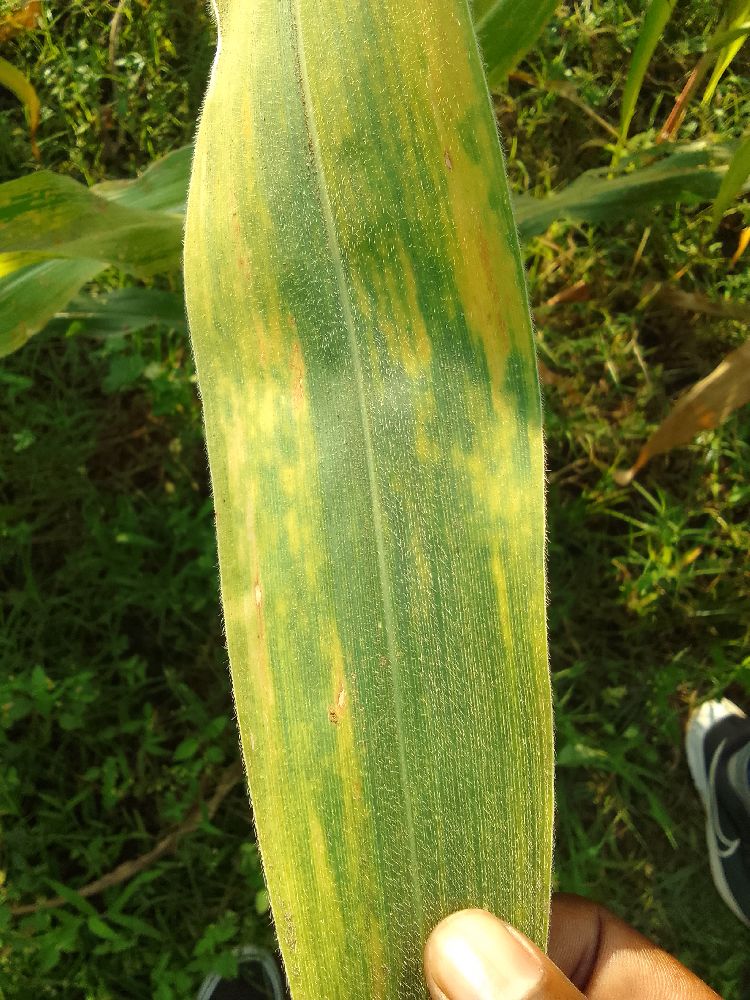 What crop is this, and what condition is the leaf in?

maize, maize lethal necrosis
